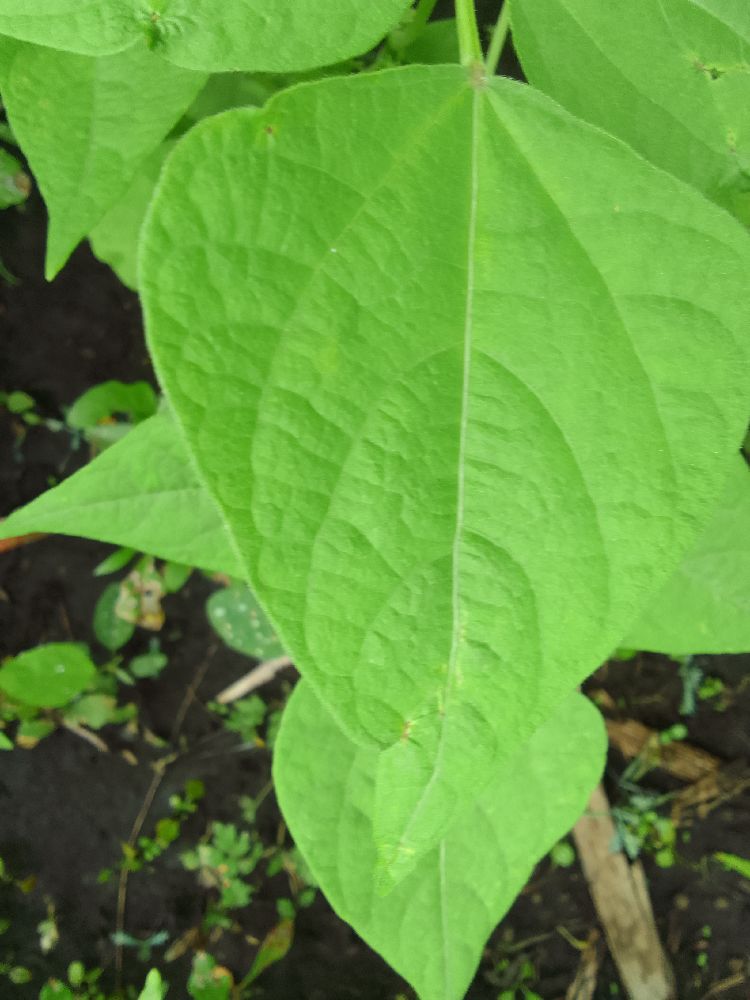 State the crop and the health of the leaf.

common bean, healthy
